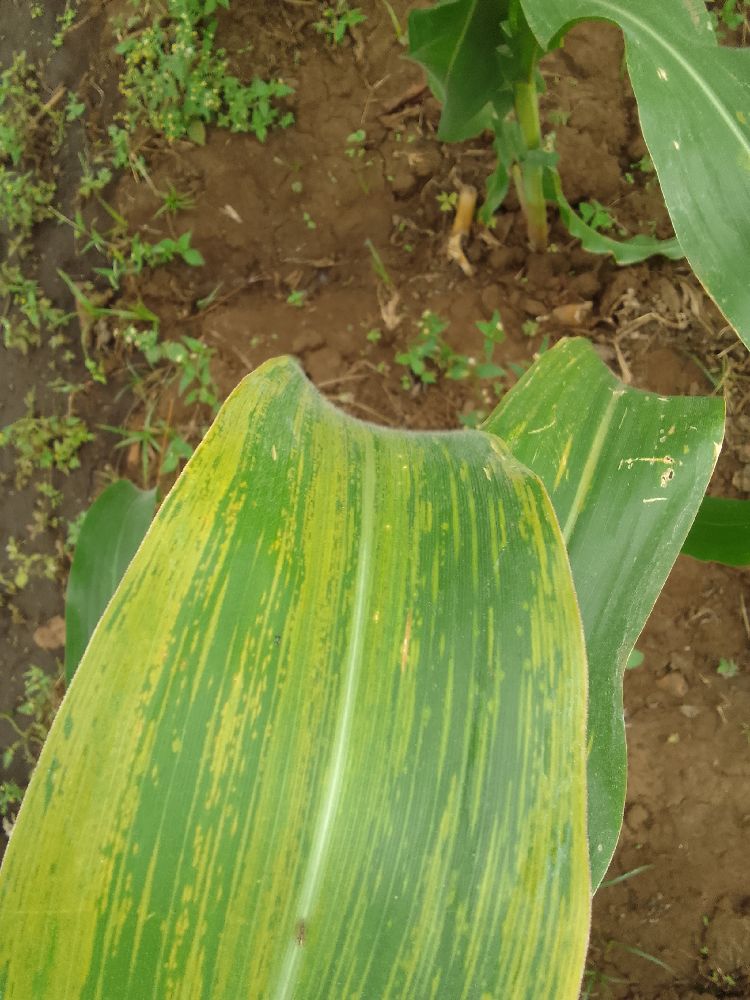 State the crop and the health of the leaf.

maize, maize lethal necrosis
